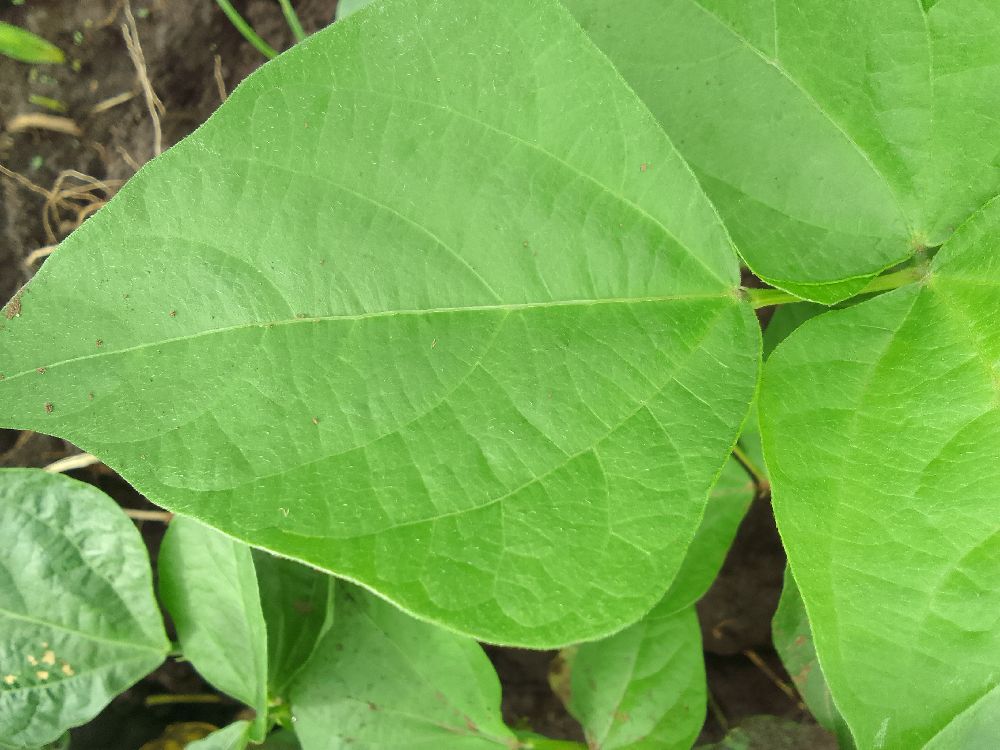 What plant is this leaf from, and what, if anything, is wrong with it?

common bean, healthy
